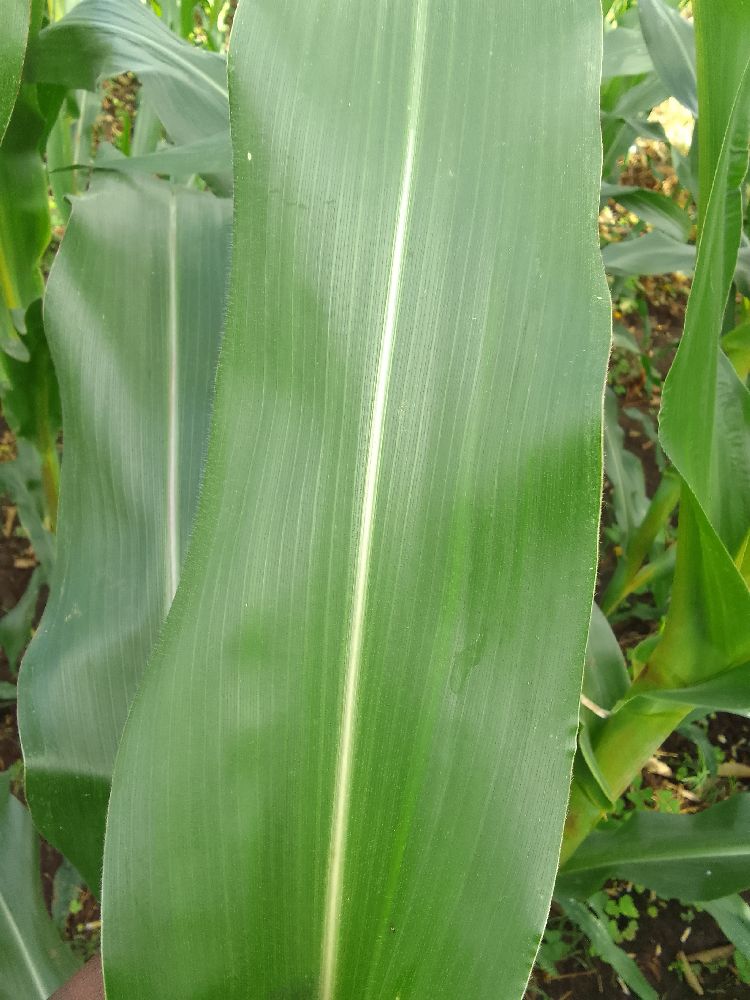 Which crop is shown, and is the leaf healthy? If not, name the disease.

maize, healthy
